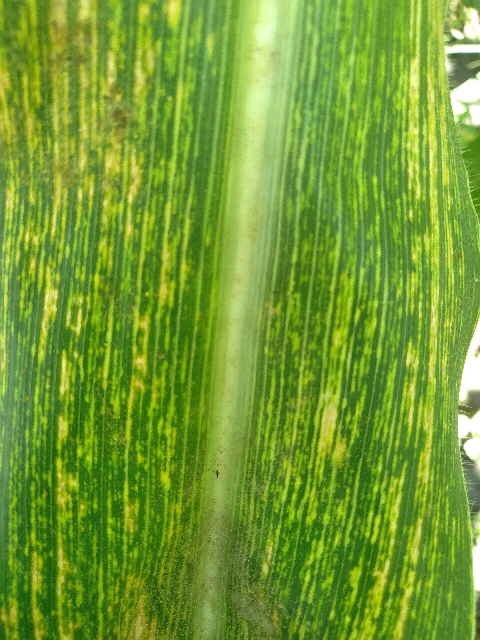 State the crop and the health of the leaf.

maize, maize streak virus
